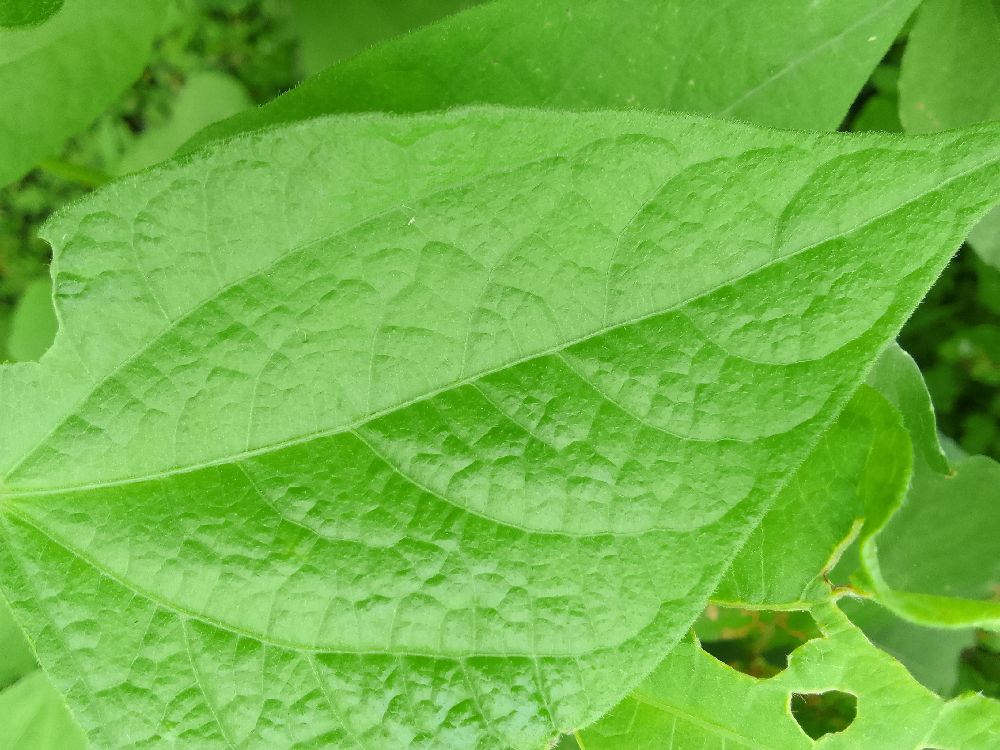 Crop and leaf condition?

common bean, healthy
